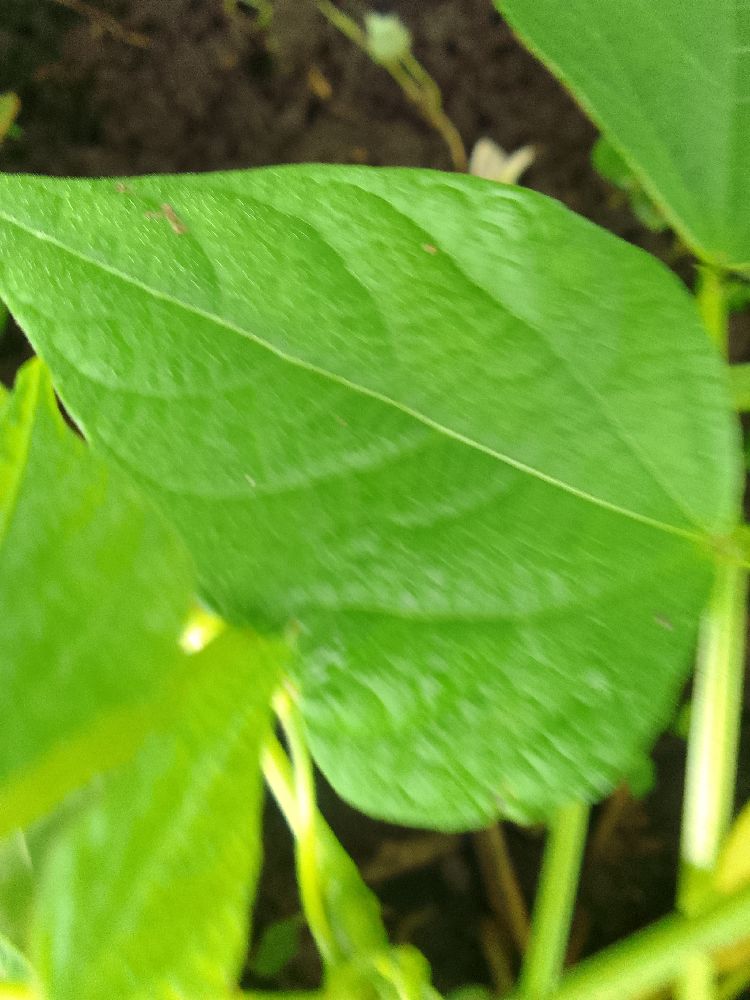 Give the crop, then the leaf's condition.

common bean, healthy
